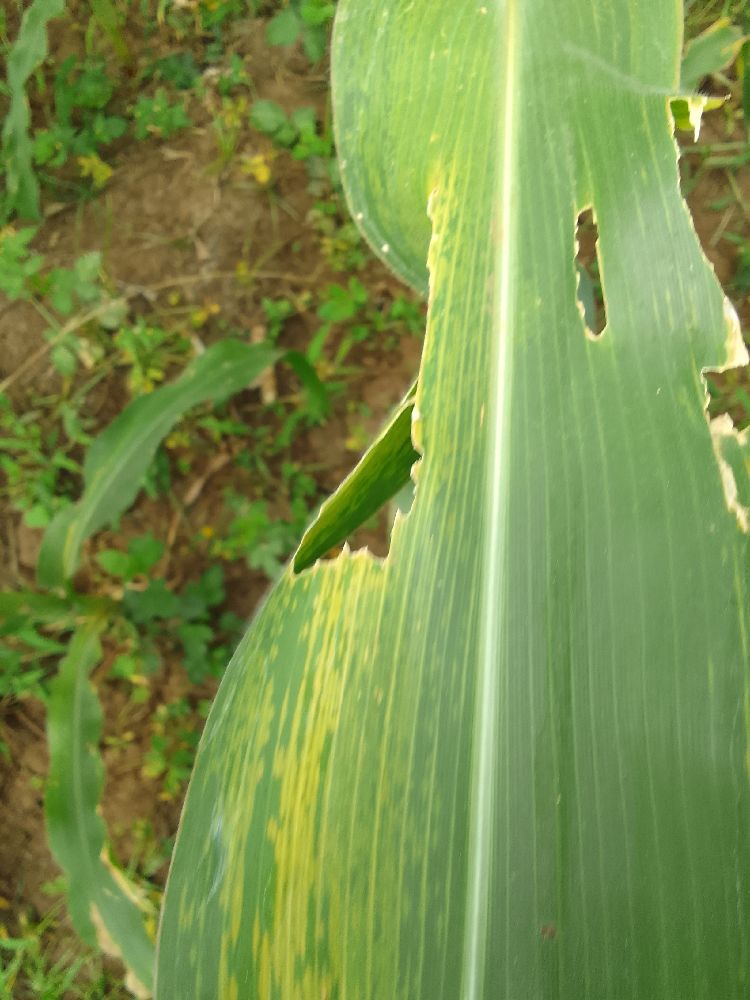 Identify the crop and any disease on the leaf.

maize, maize lethal necrosis
